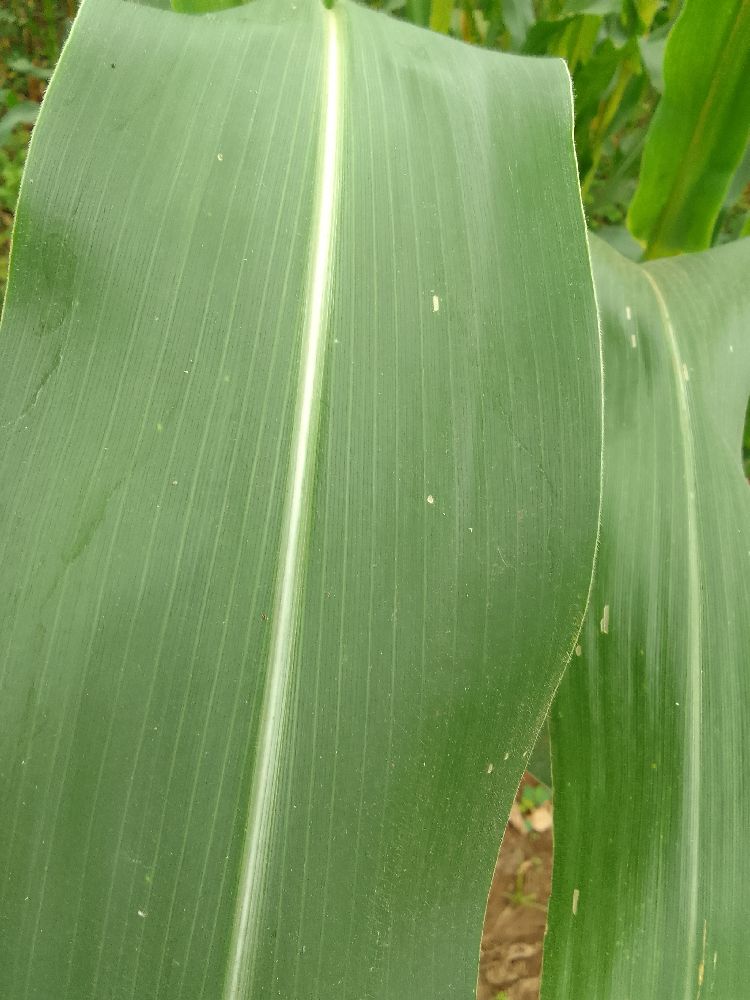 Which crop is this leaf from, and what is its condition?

maize, healthy
